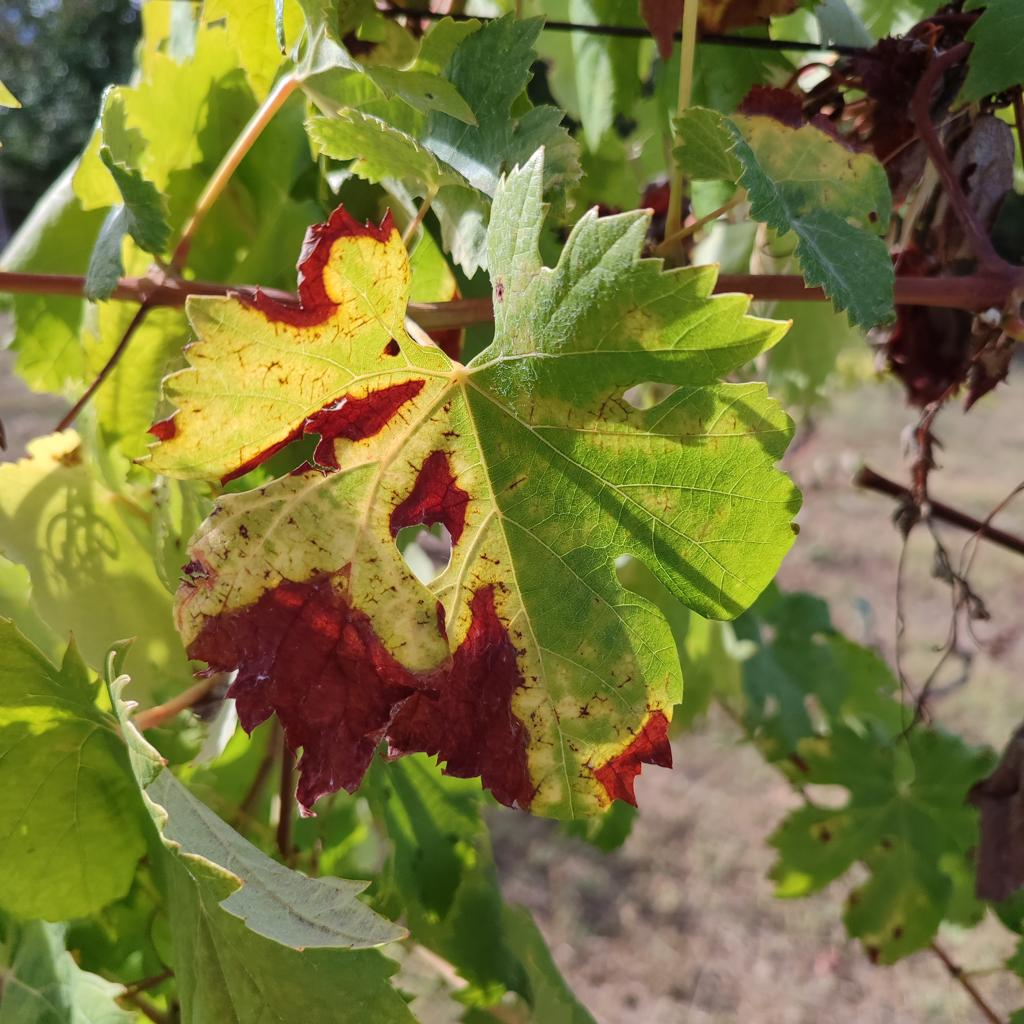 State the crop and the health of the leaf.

grapevine, esca complex
